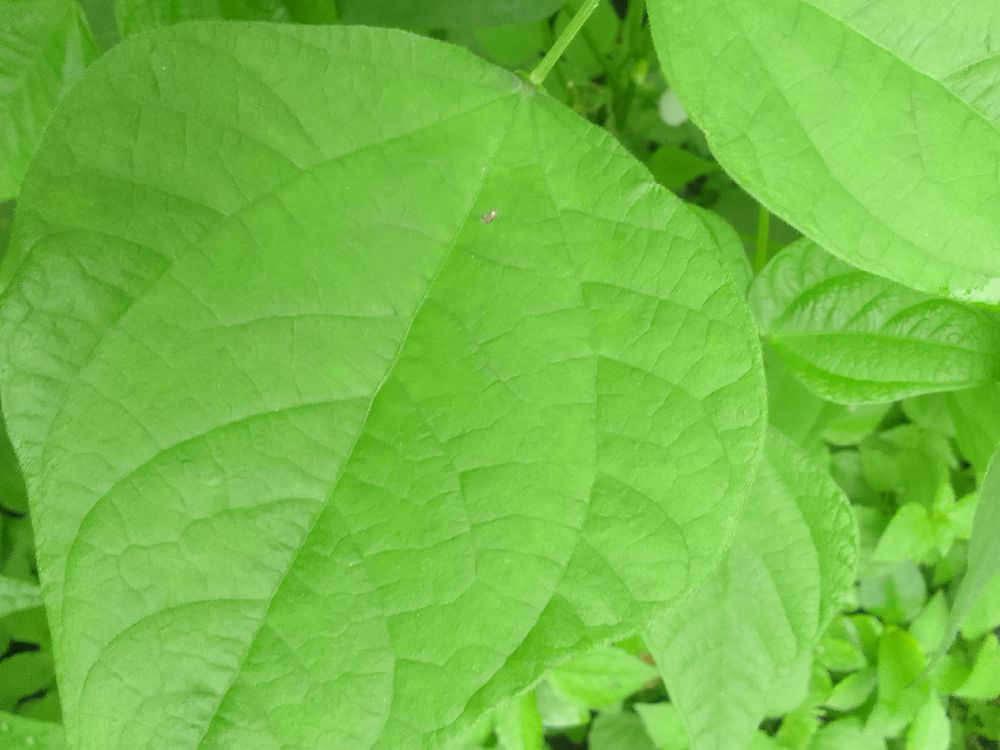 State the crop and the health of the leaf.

common bean, healthy
